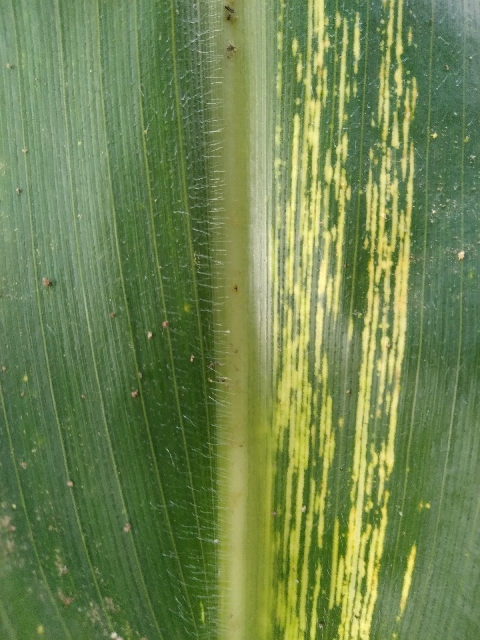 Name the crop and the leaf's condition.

maize, maize streak virus
